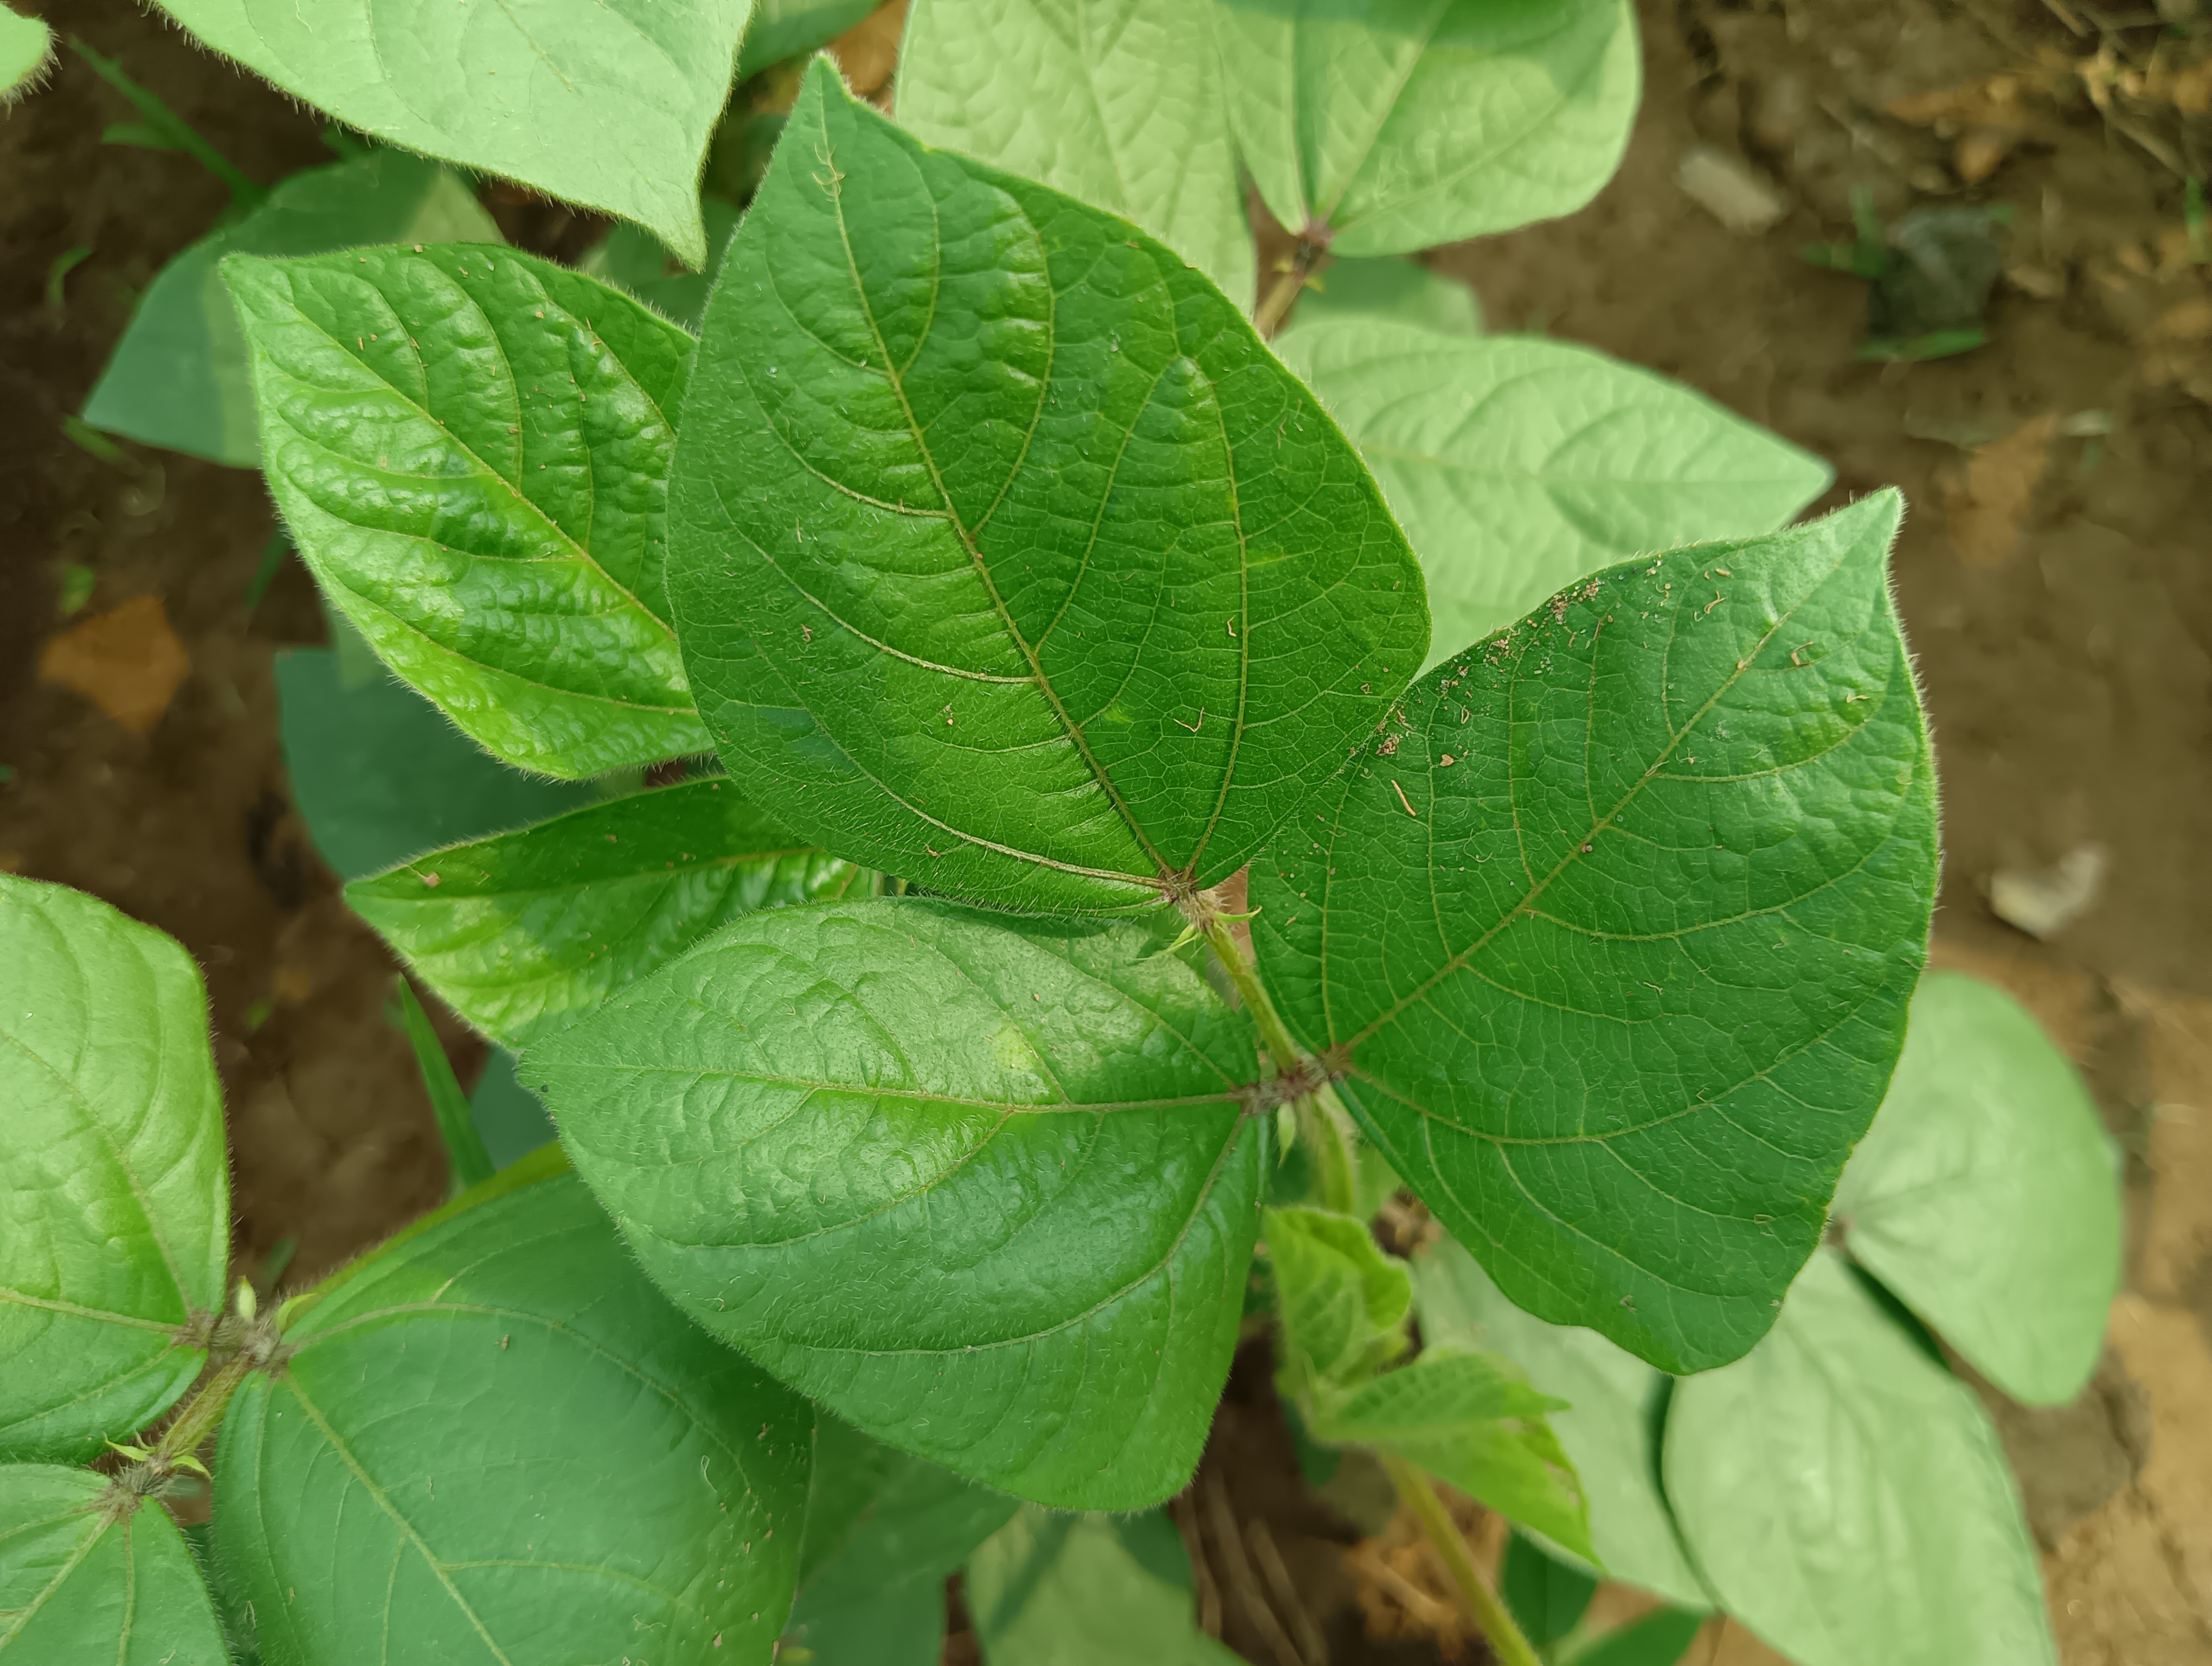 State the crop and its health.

mungbean, healthy
